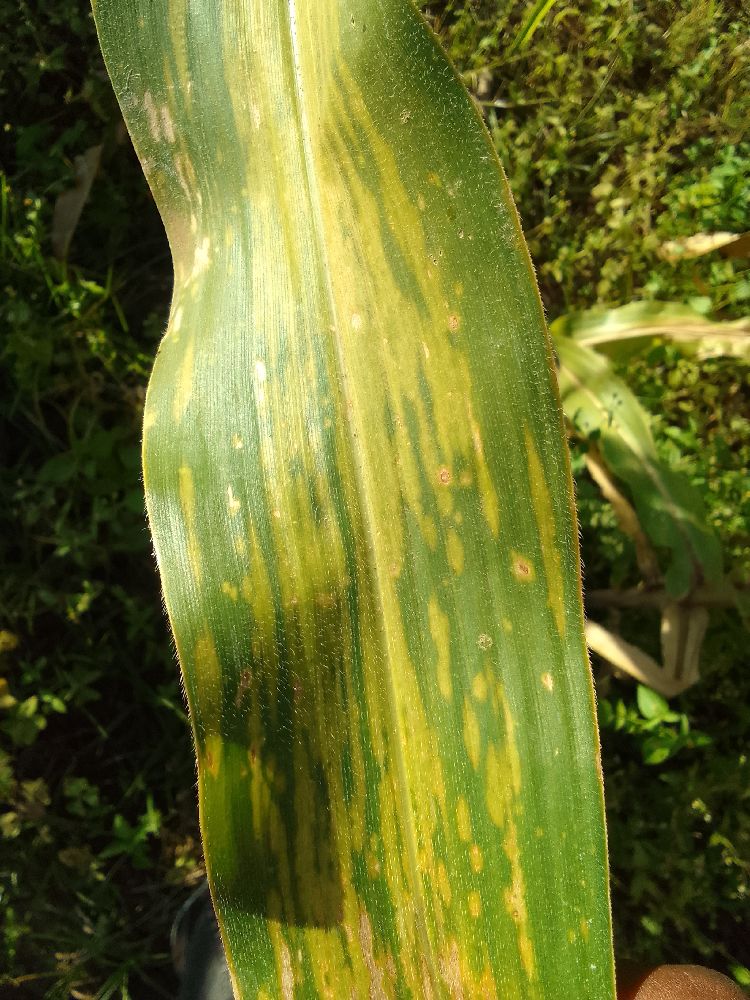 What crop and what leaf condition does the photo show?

maize, maize lethal necrosis
